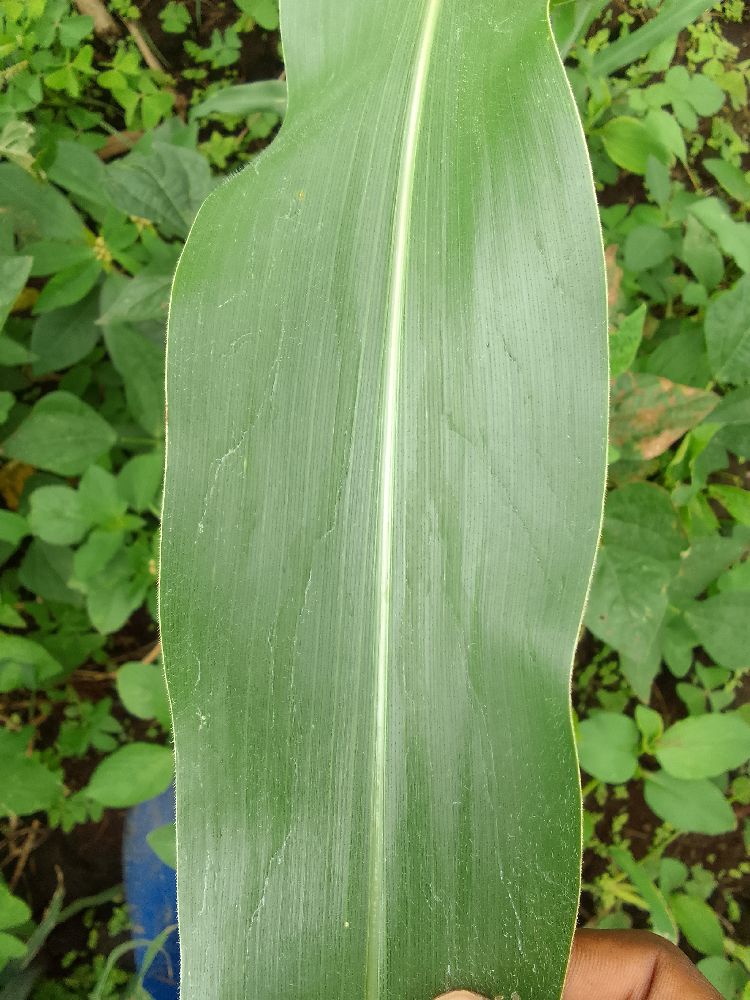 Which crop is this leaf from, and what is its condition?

maize, healthy
